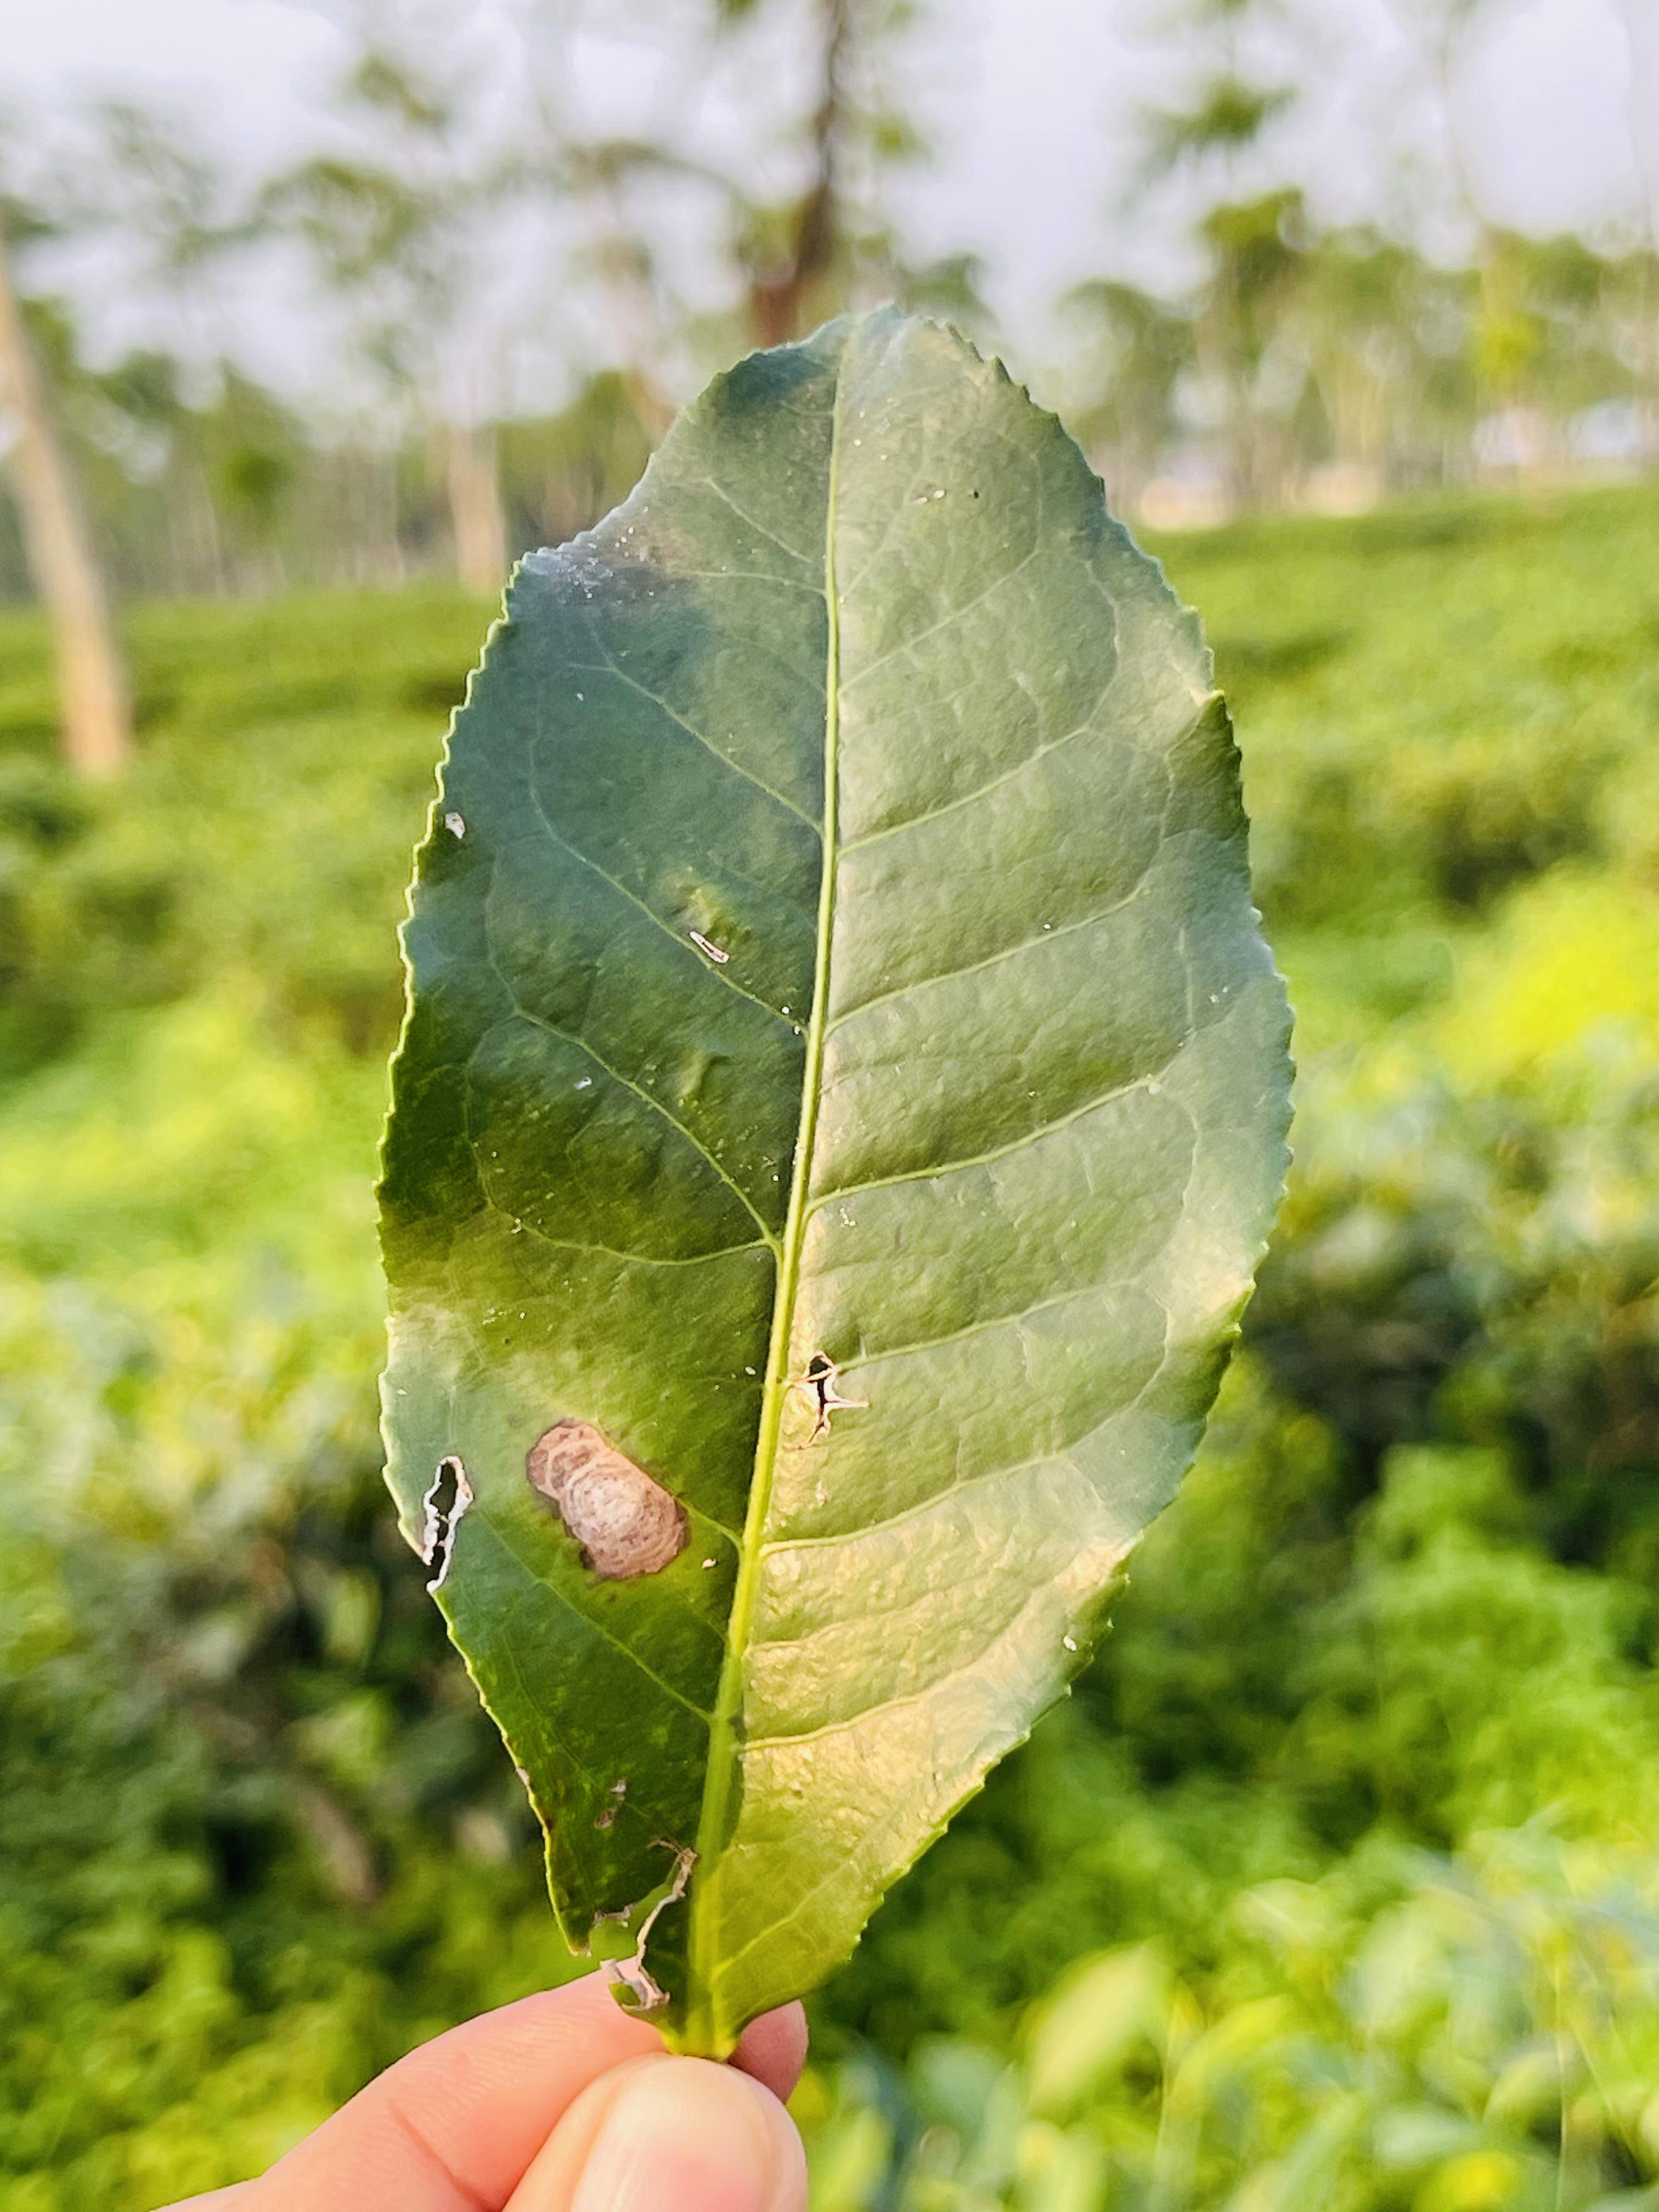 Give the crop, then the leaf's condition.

tea, blight
